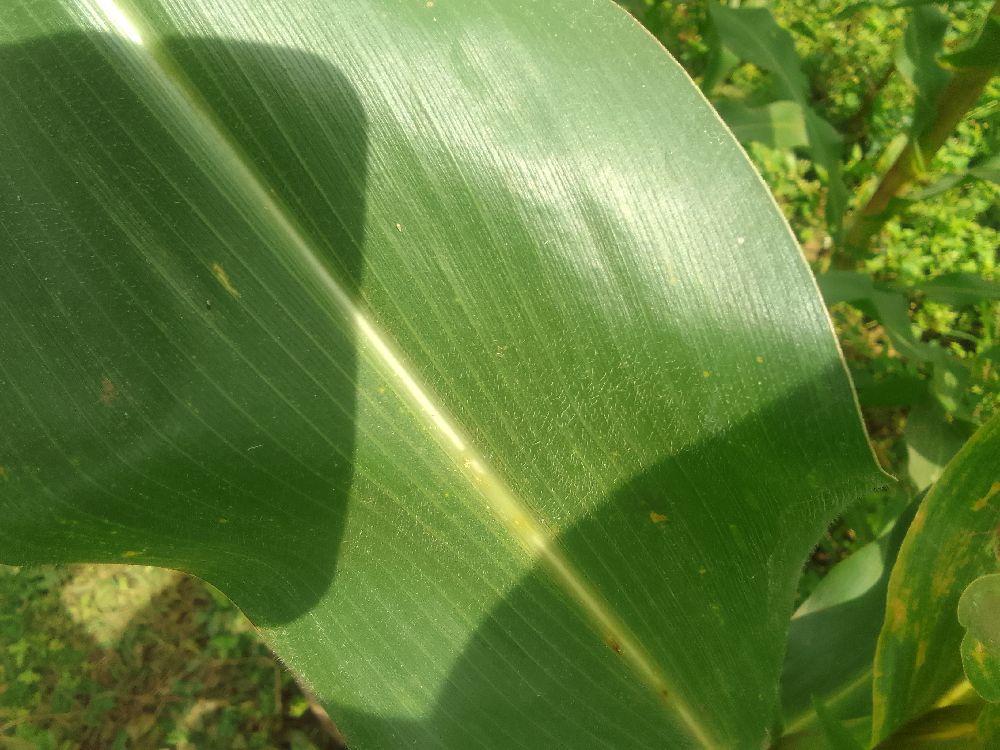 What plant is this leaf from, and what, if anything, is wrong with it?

maize, healthy
